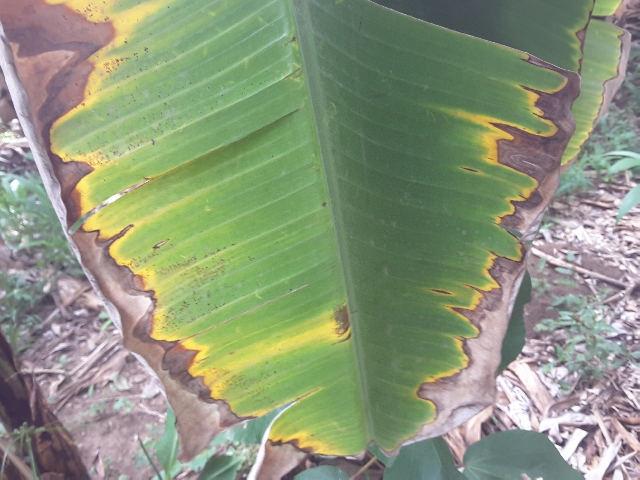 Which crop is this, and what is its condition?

banana, fusarium wilt race 1
